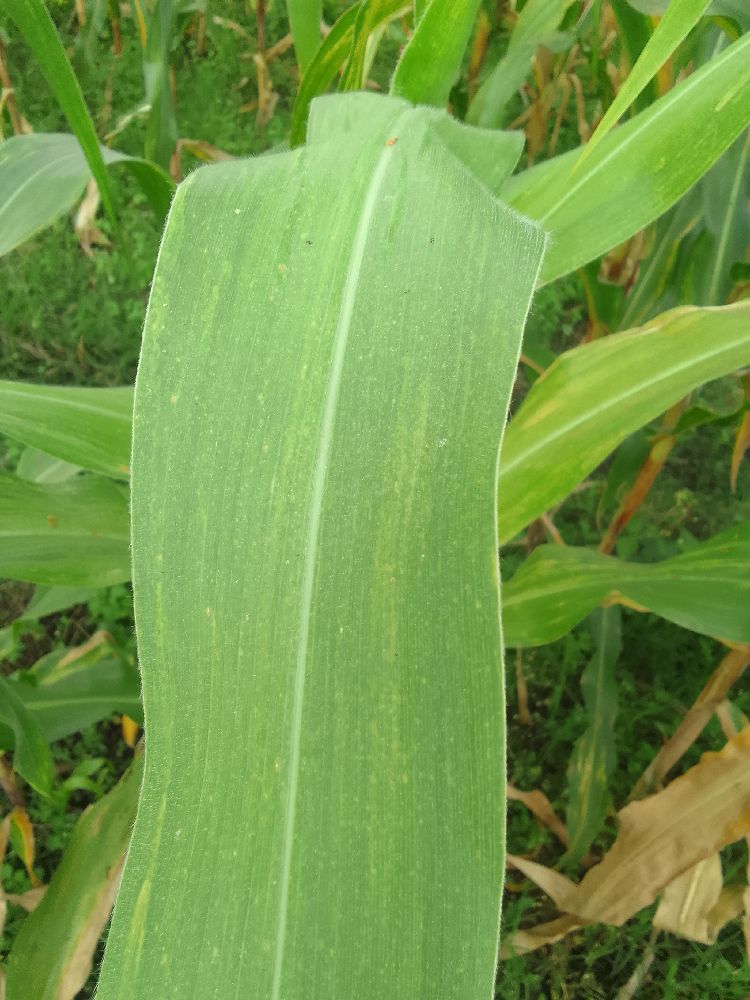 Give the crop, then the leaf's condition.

maize, maize lethal necrosis
